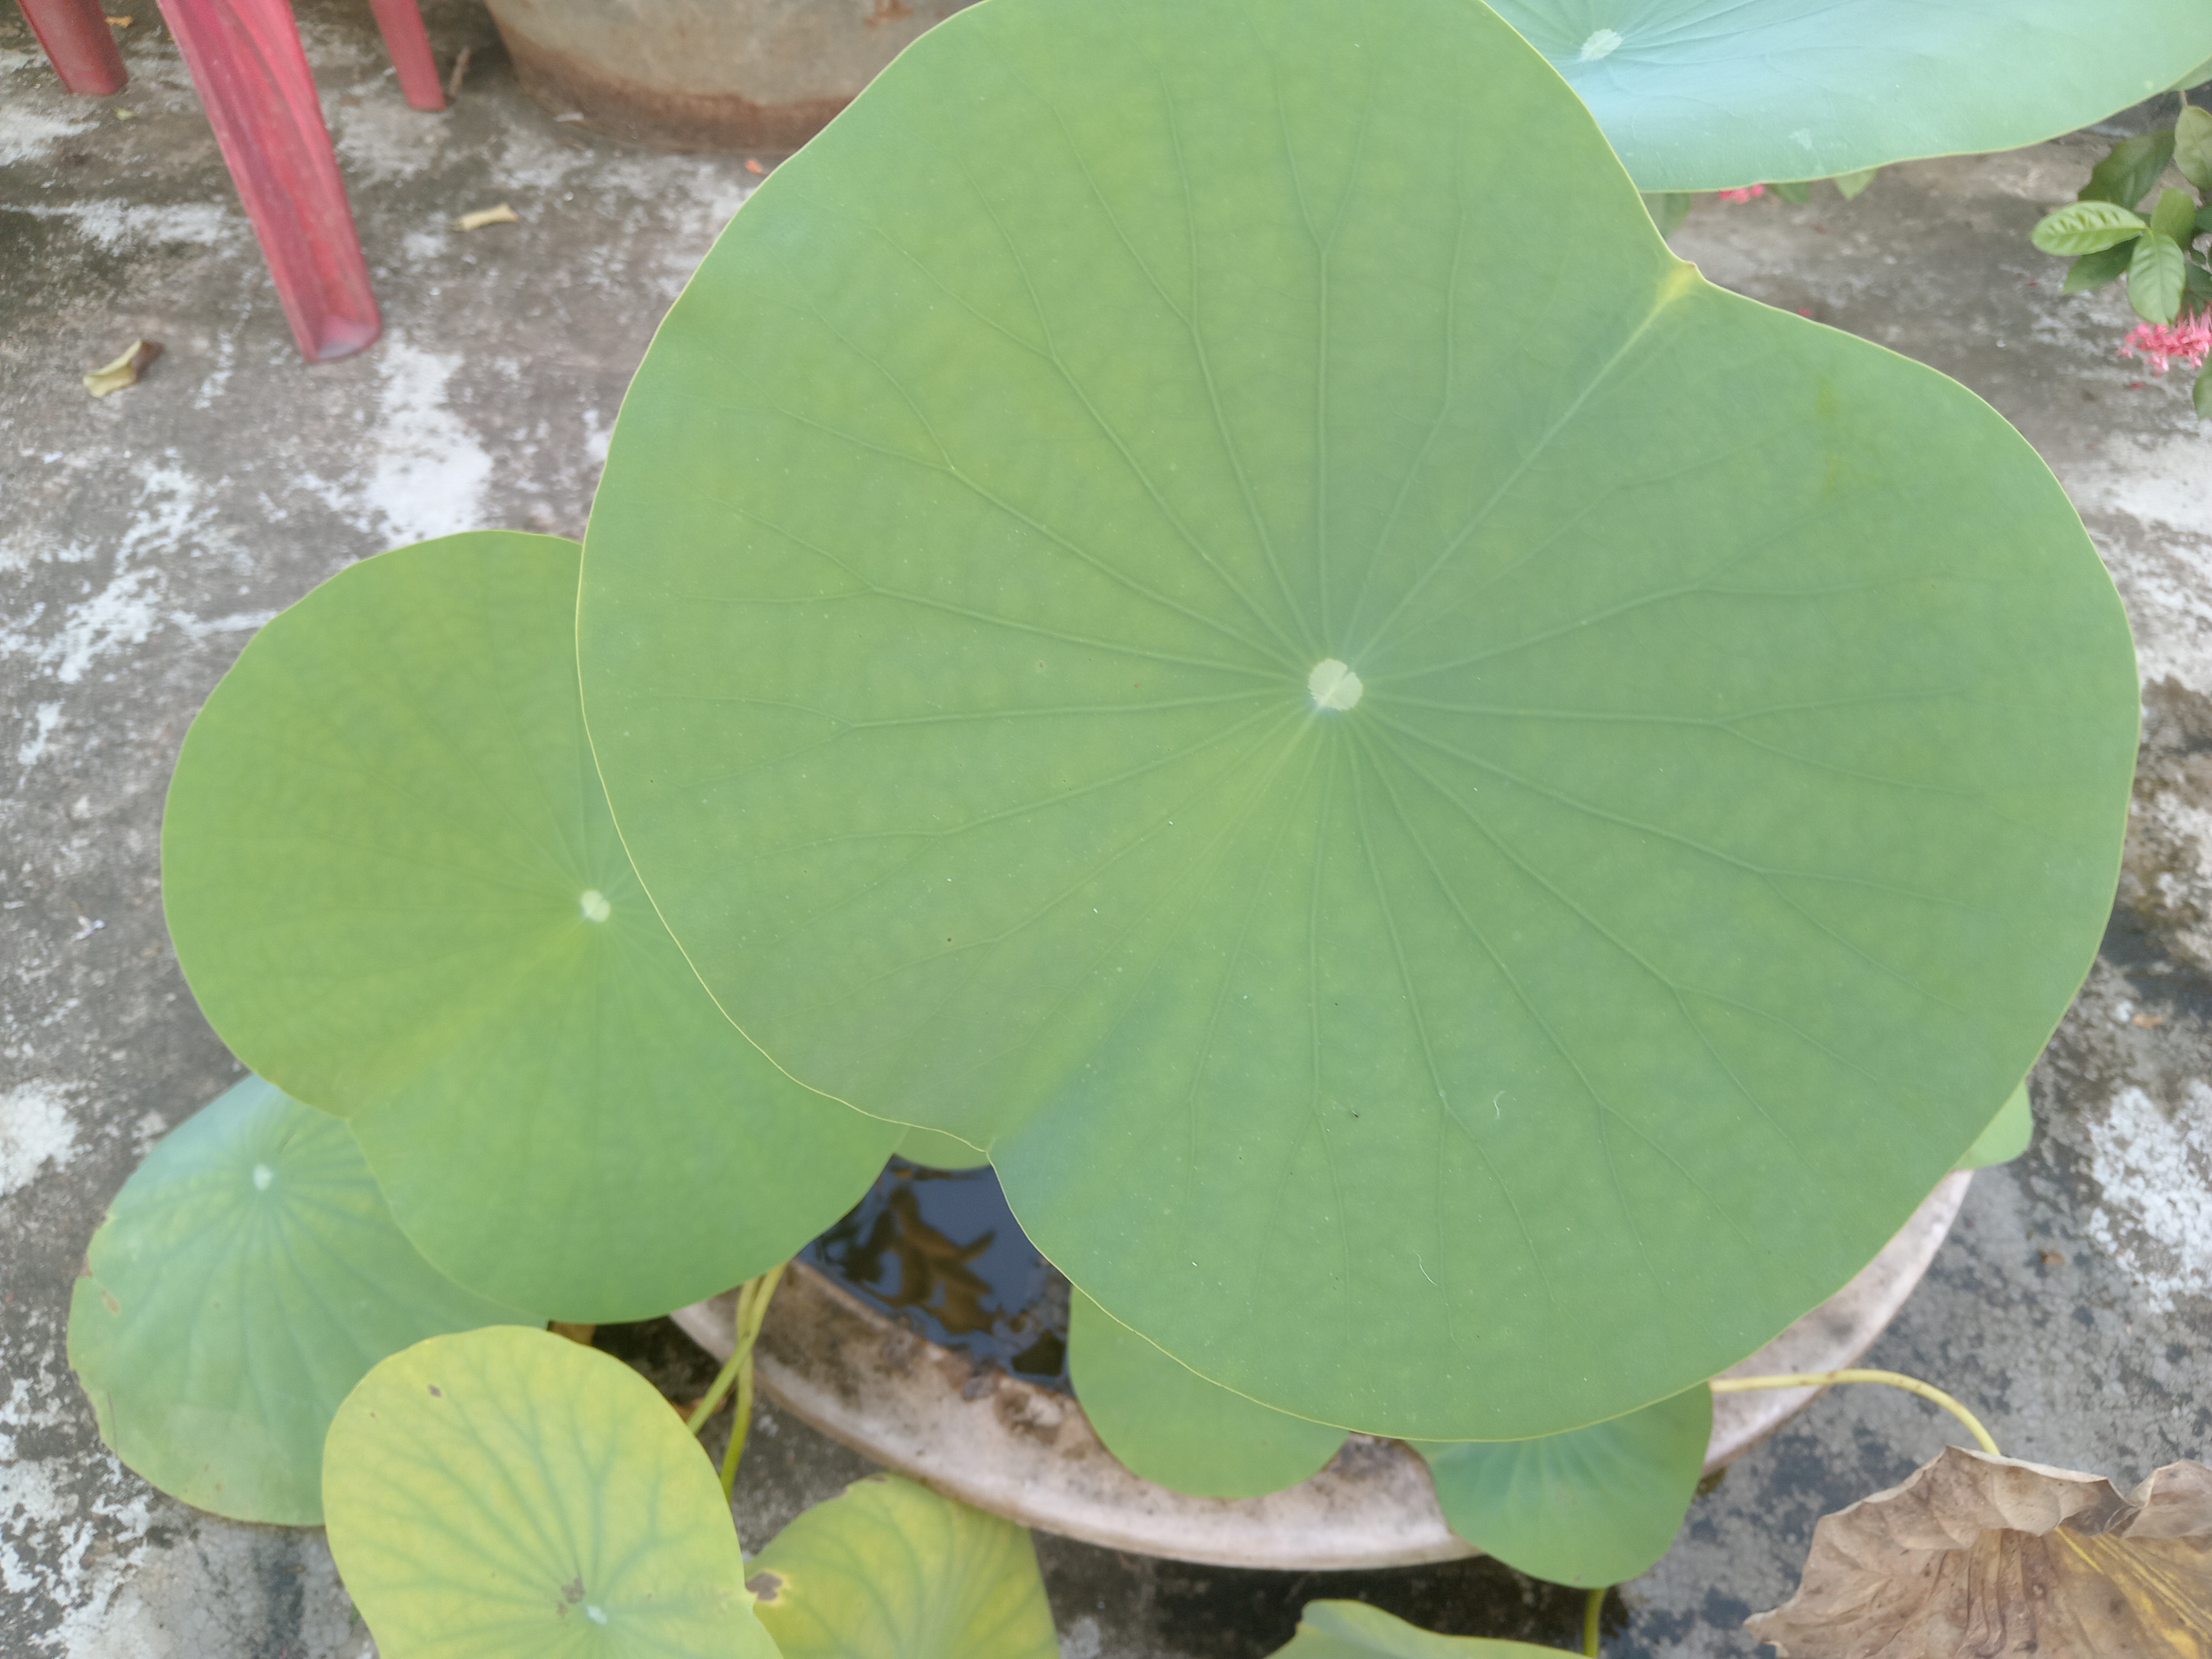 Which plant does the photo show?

lotus
